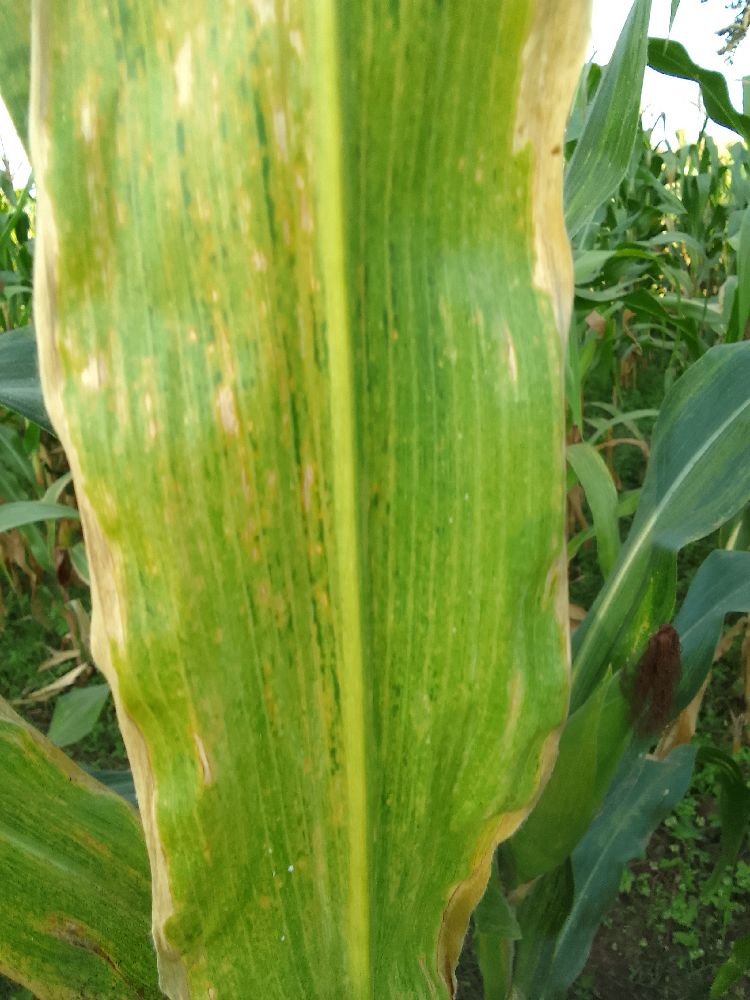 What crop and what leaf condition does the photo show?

maize, maize lethal necrosis
